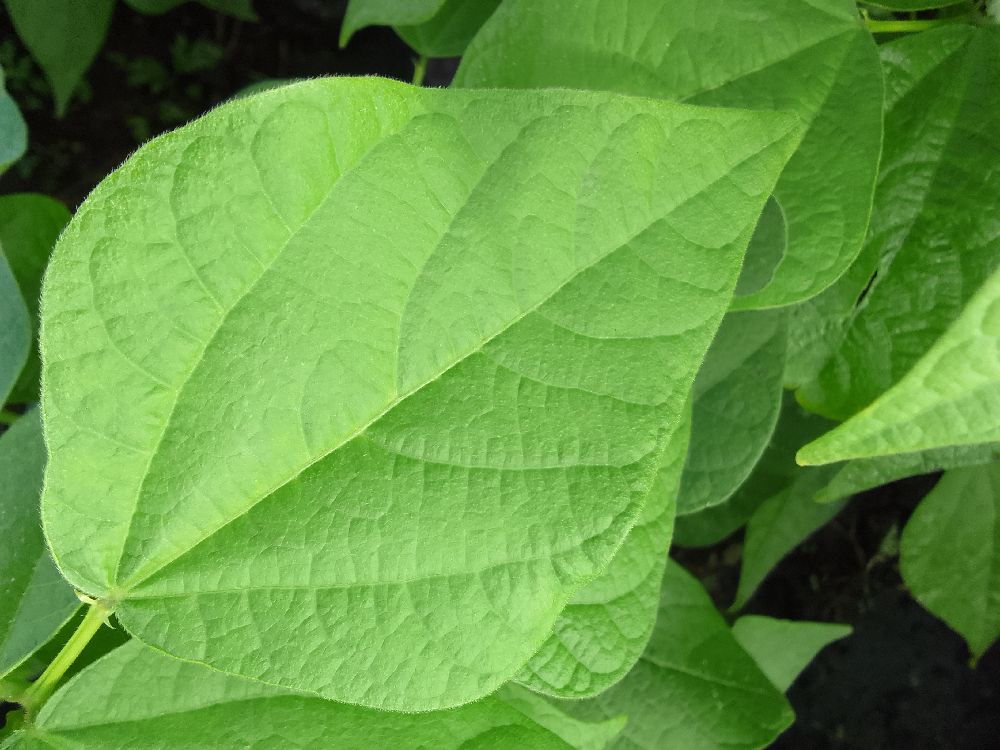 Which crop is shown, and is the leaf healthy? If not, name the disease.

common bean, healthy
